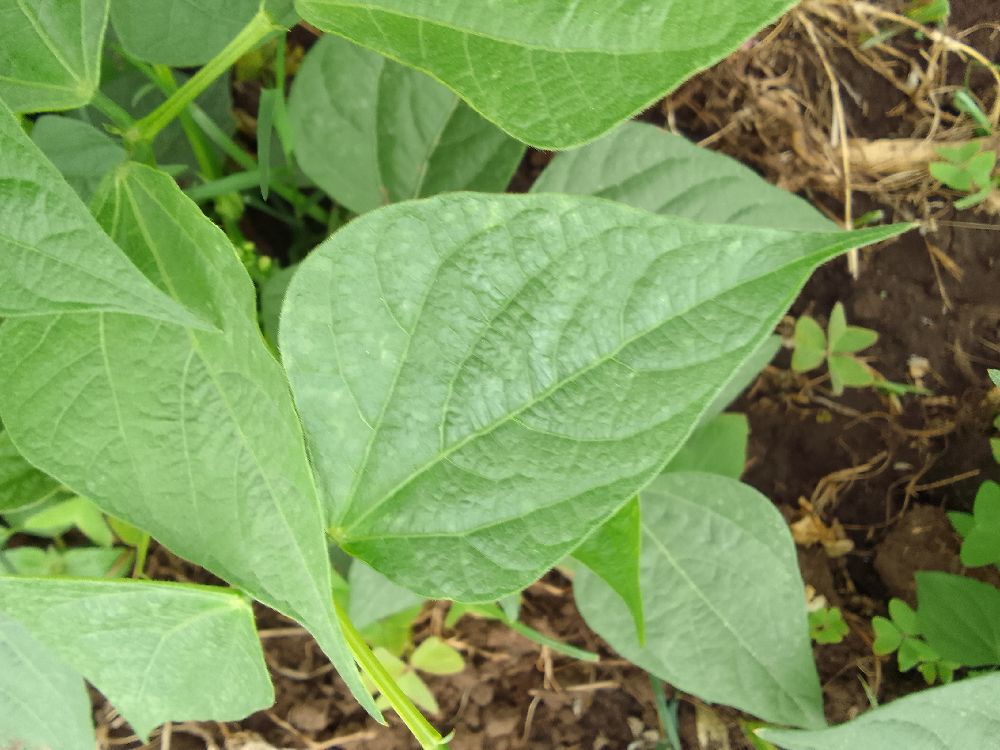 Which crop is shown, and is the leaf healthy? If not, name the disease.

common bean, healthy
